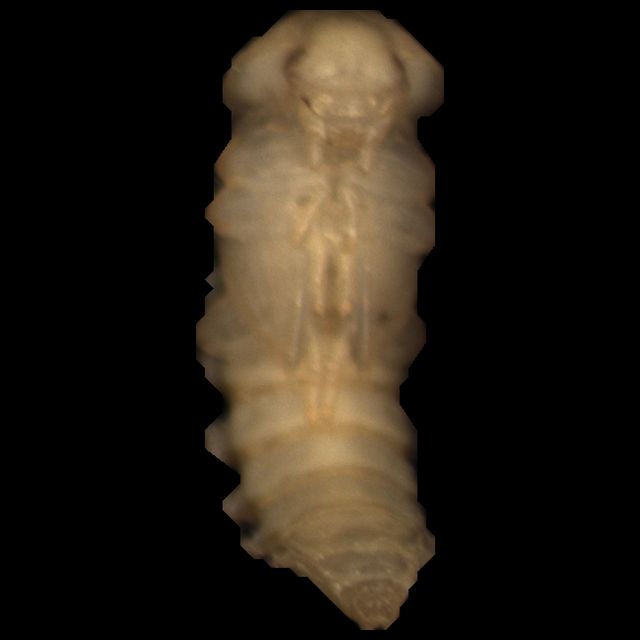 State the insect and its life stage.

mealworm pupa
